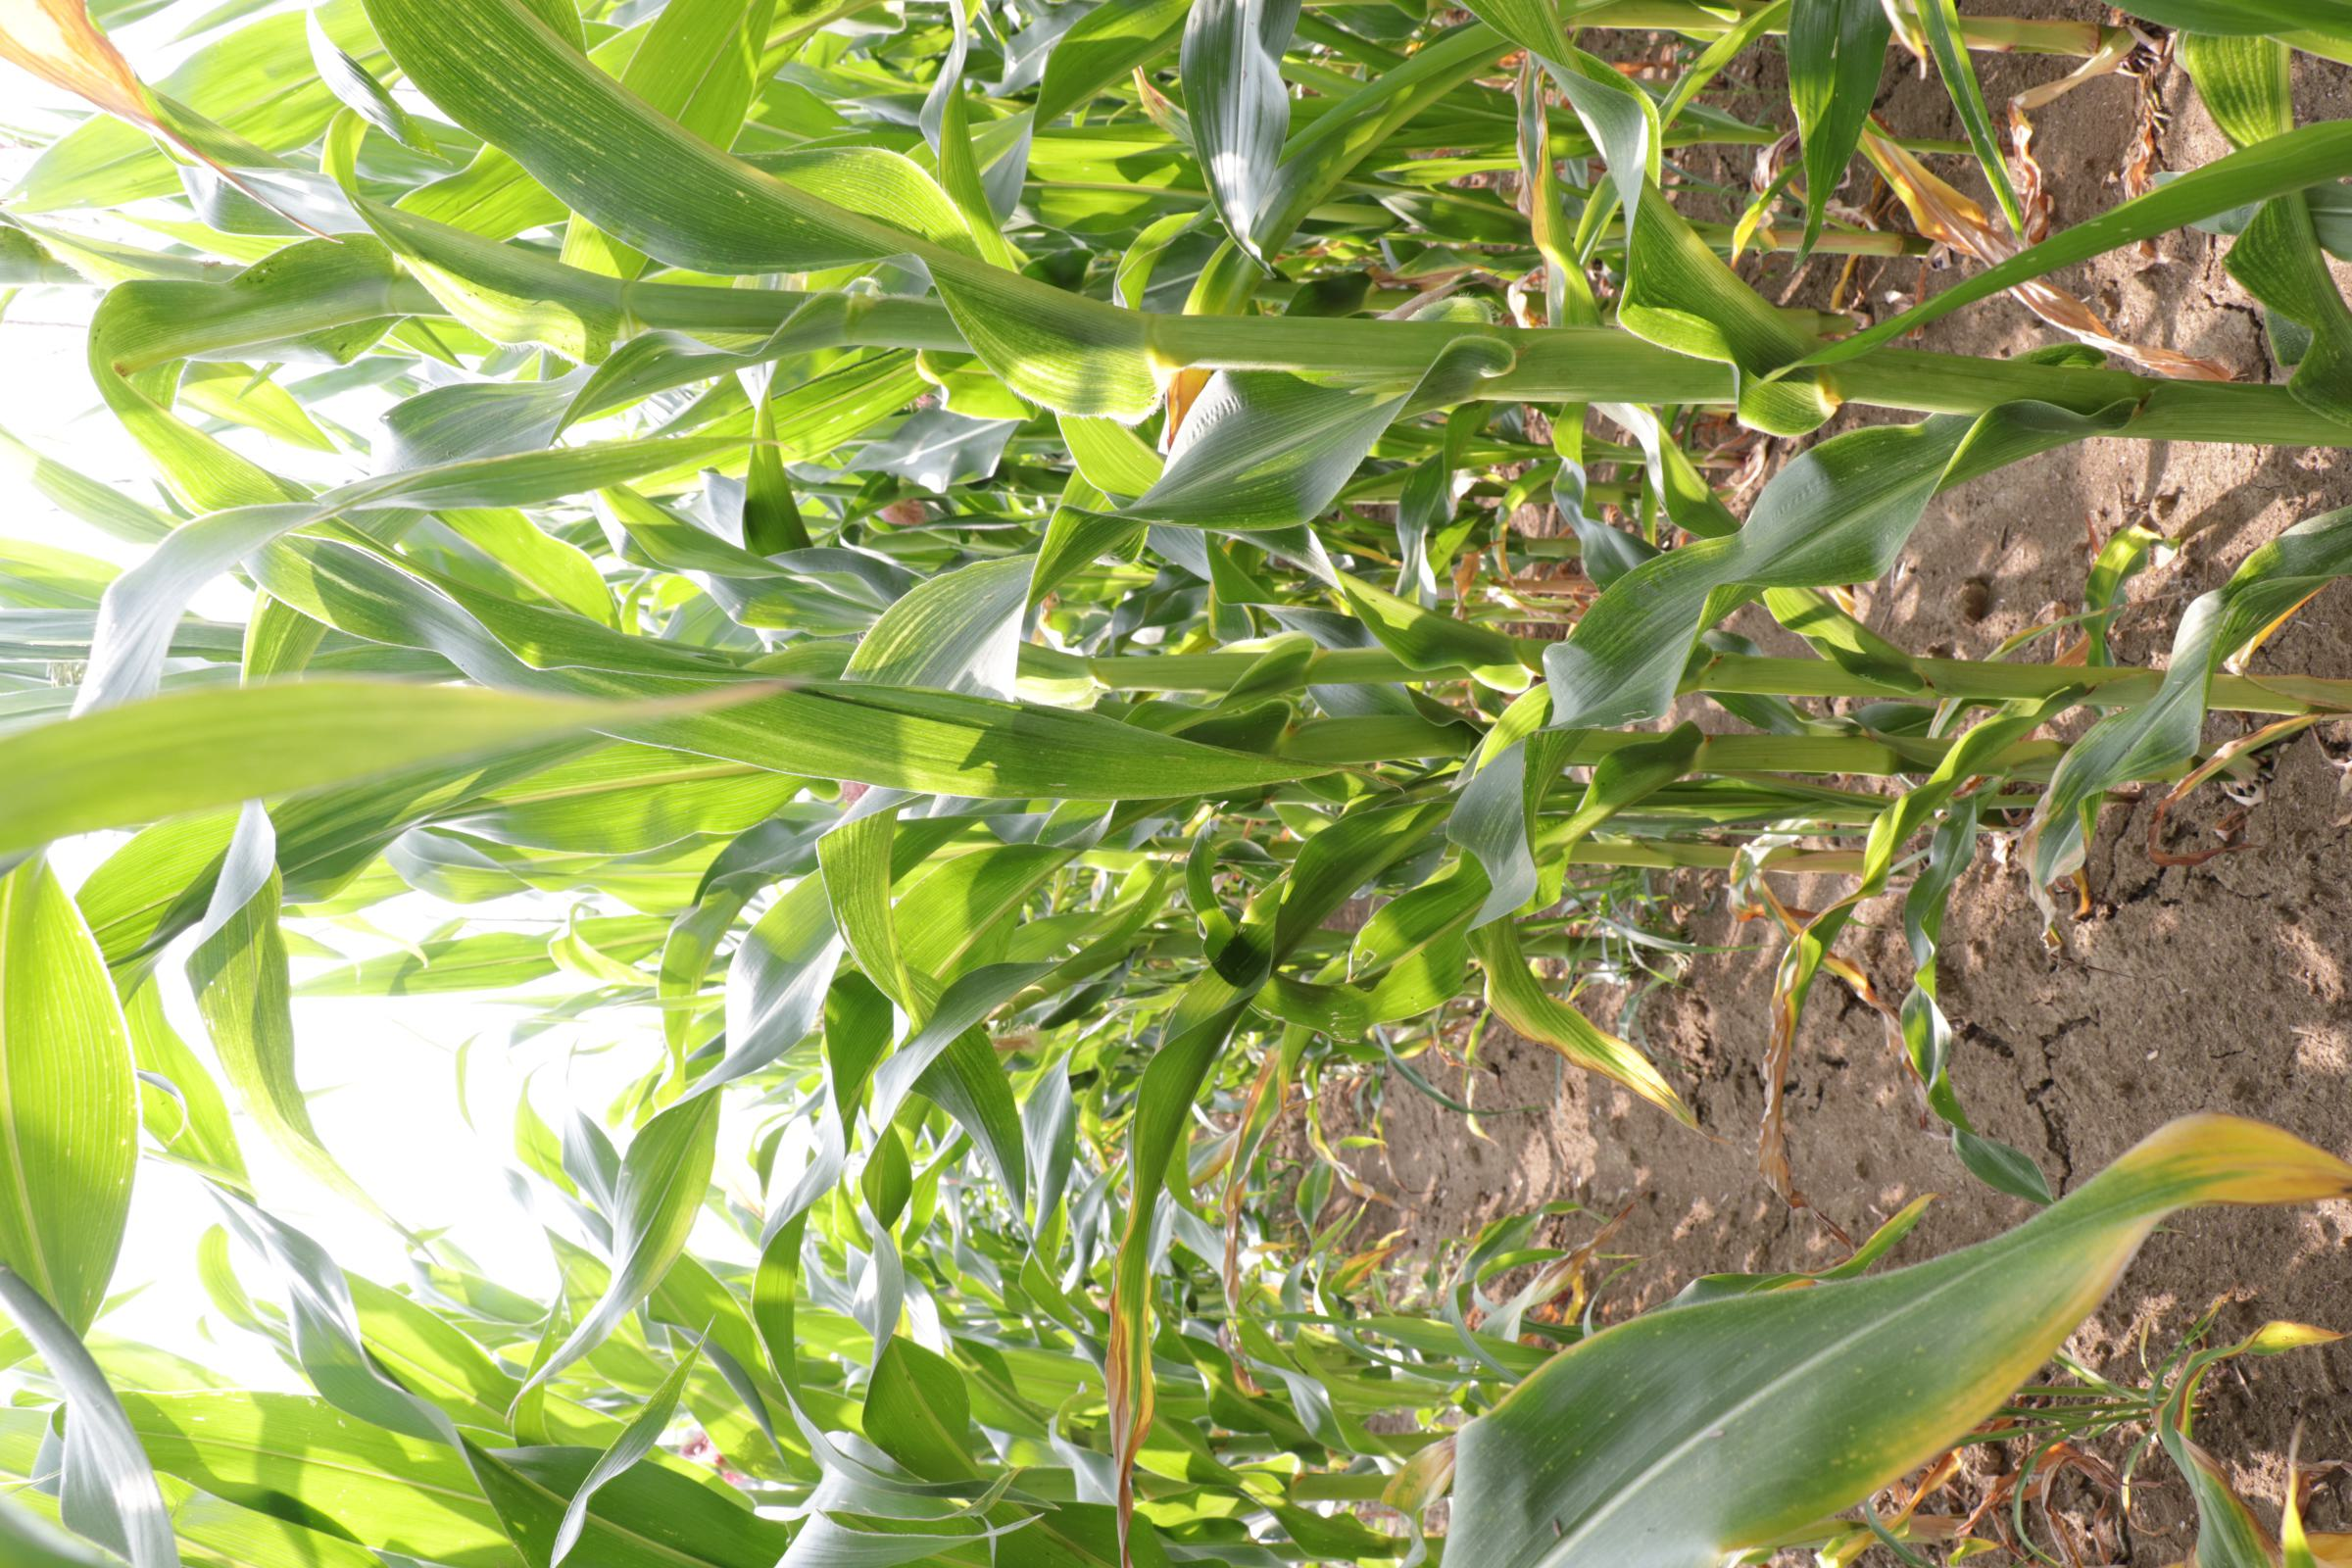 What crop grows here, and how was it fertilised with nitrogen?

maize, full nitrogen fertilisation
